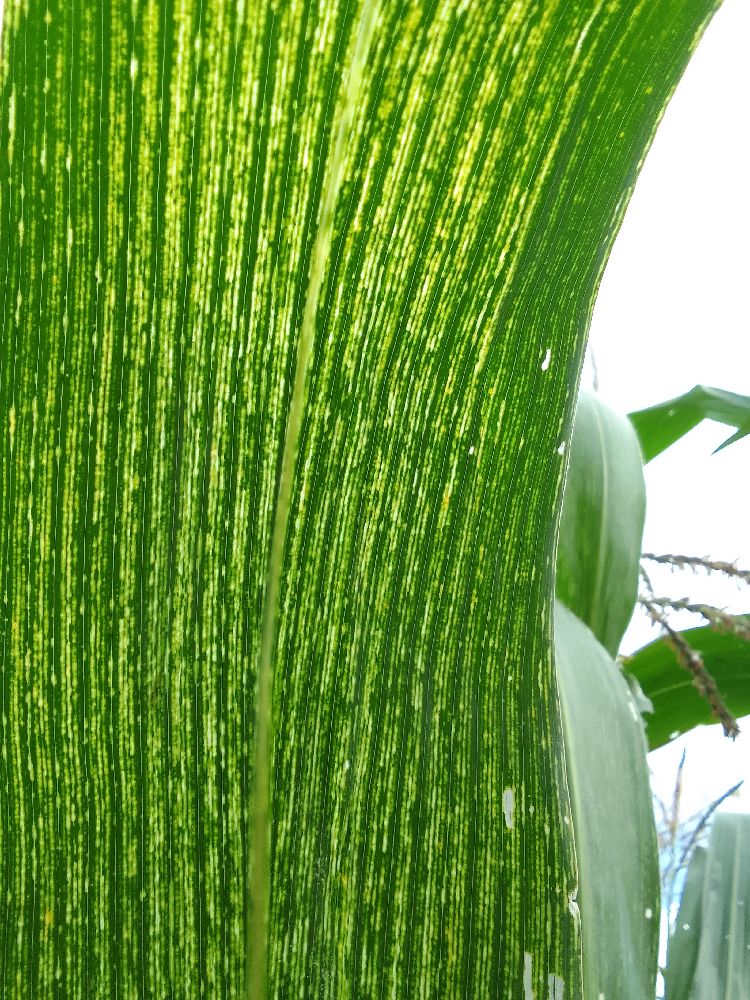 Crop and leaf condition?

maize, maize streak virus
